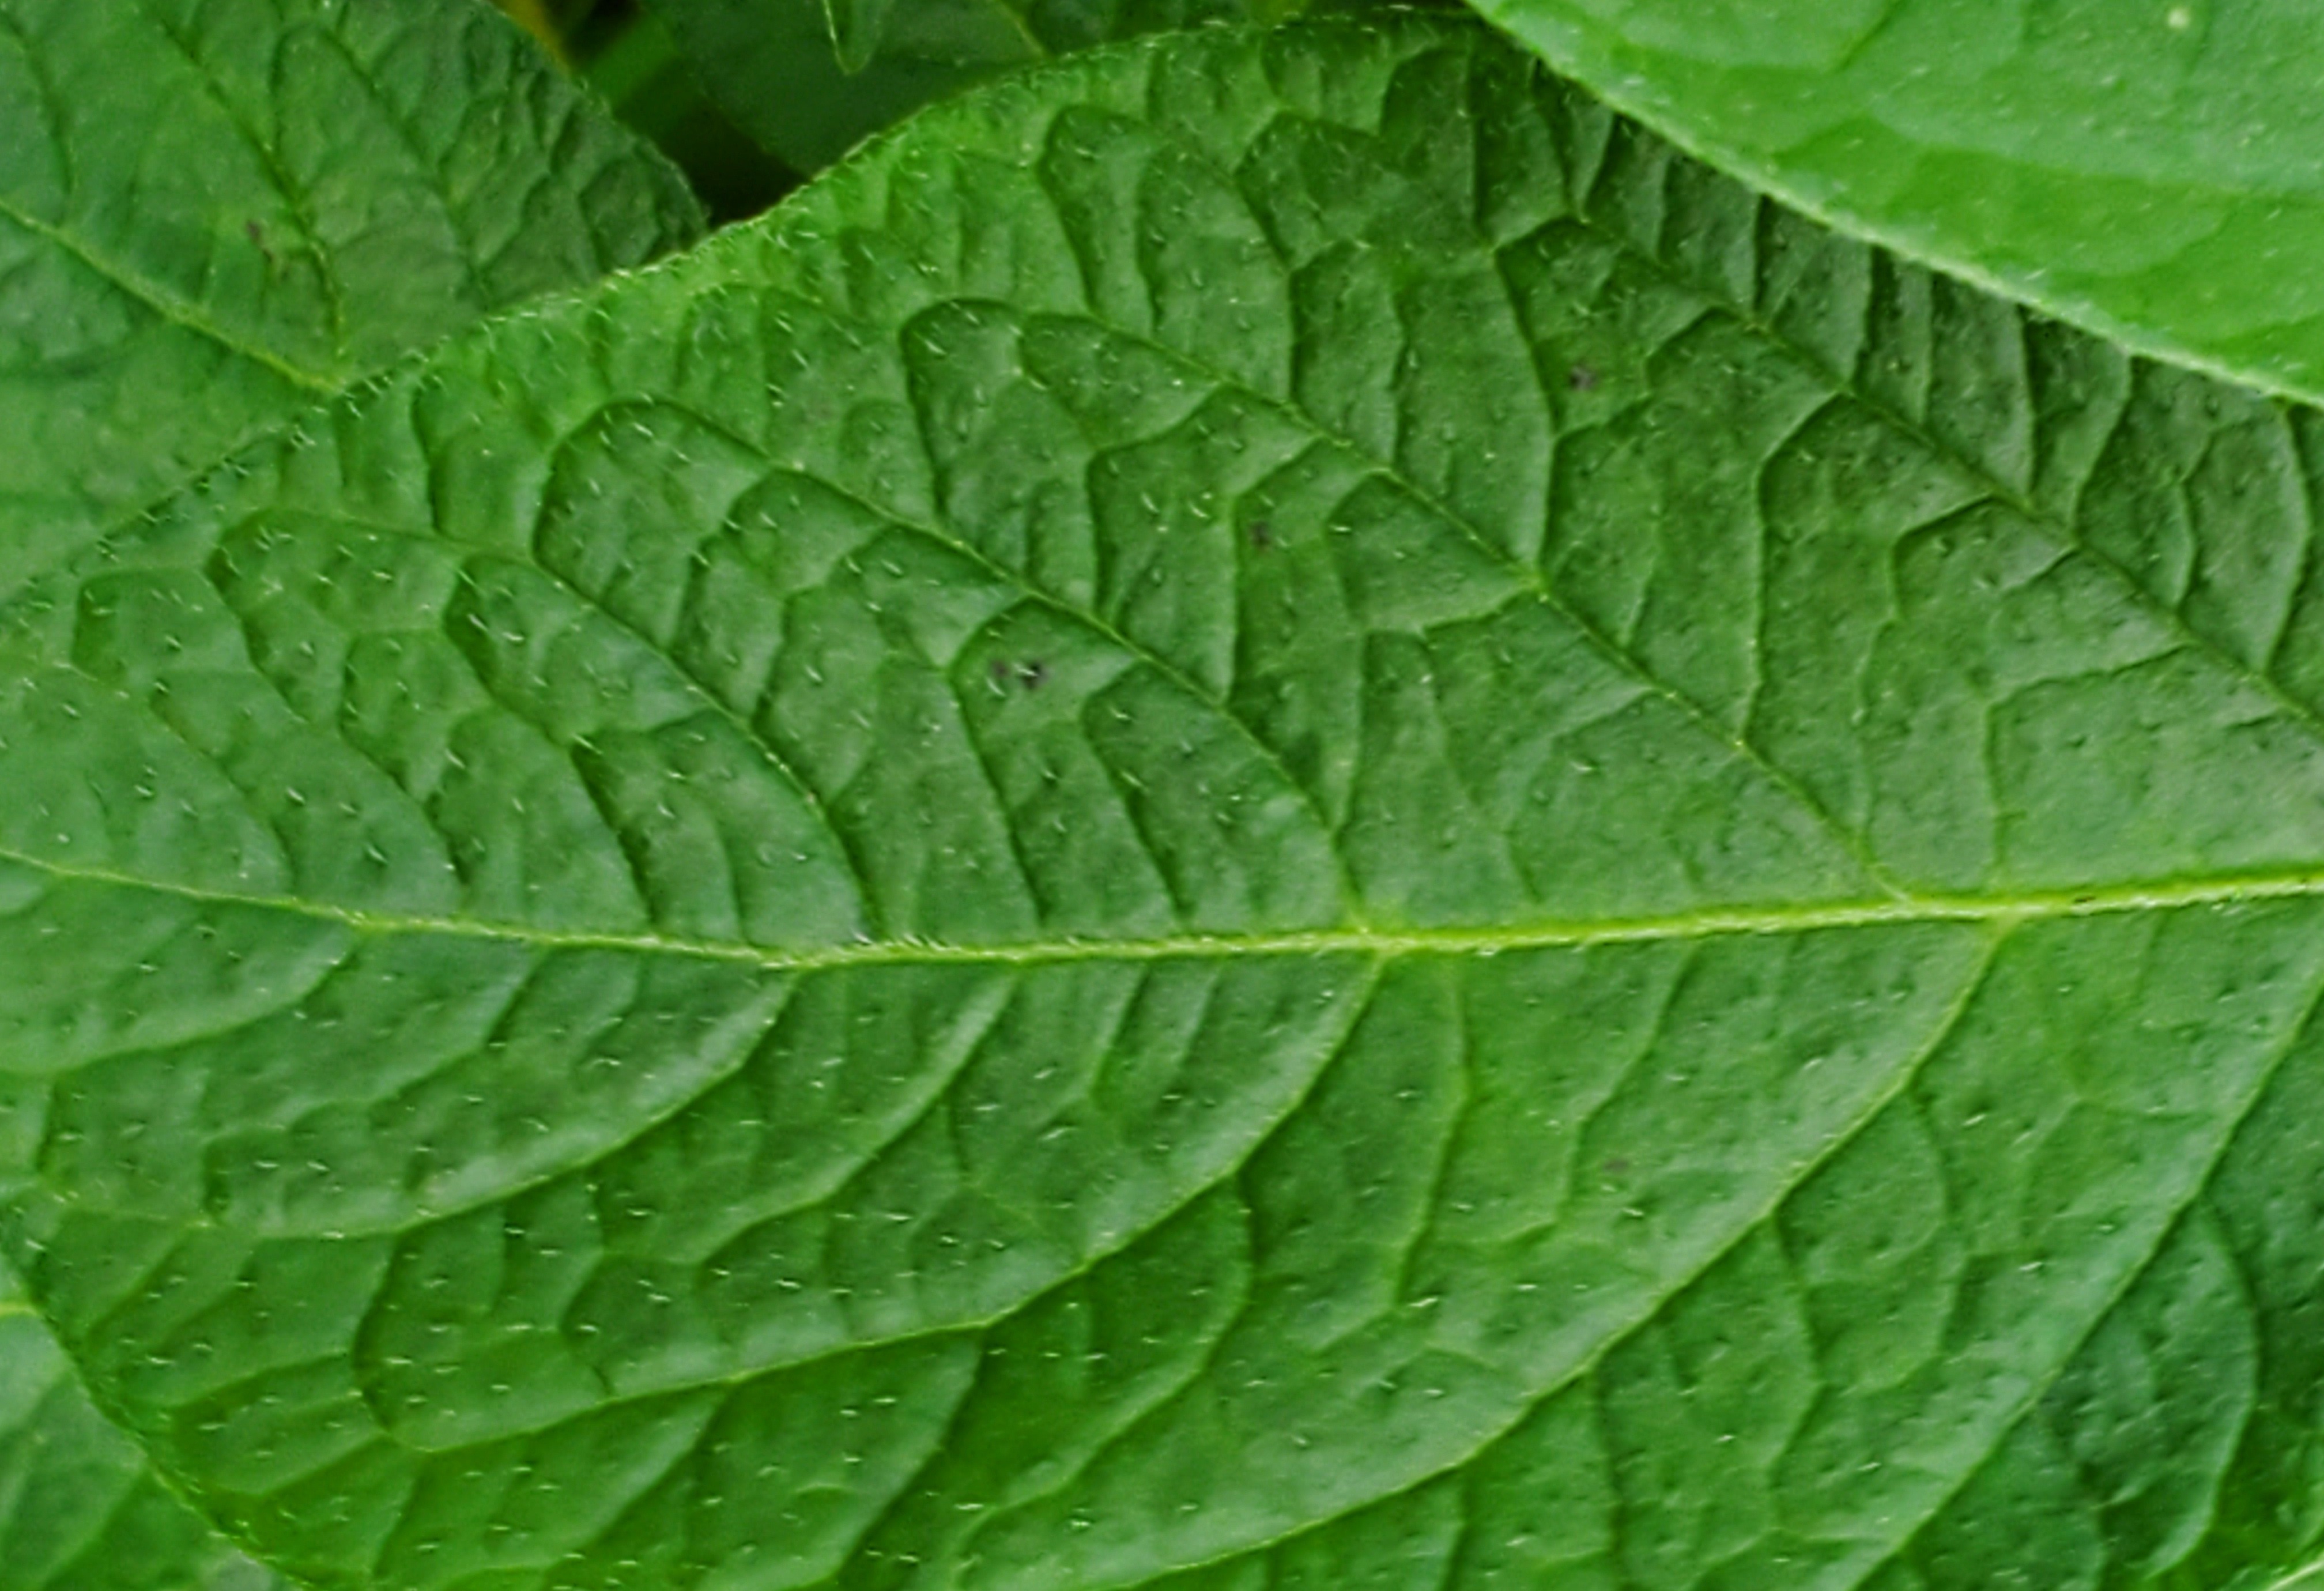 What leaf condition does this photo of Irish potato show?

healthy
